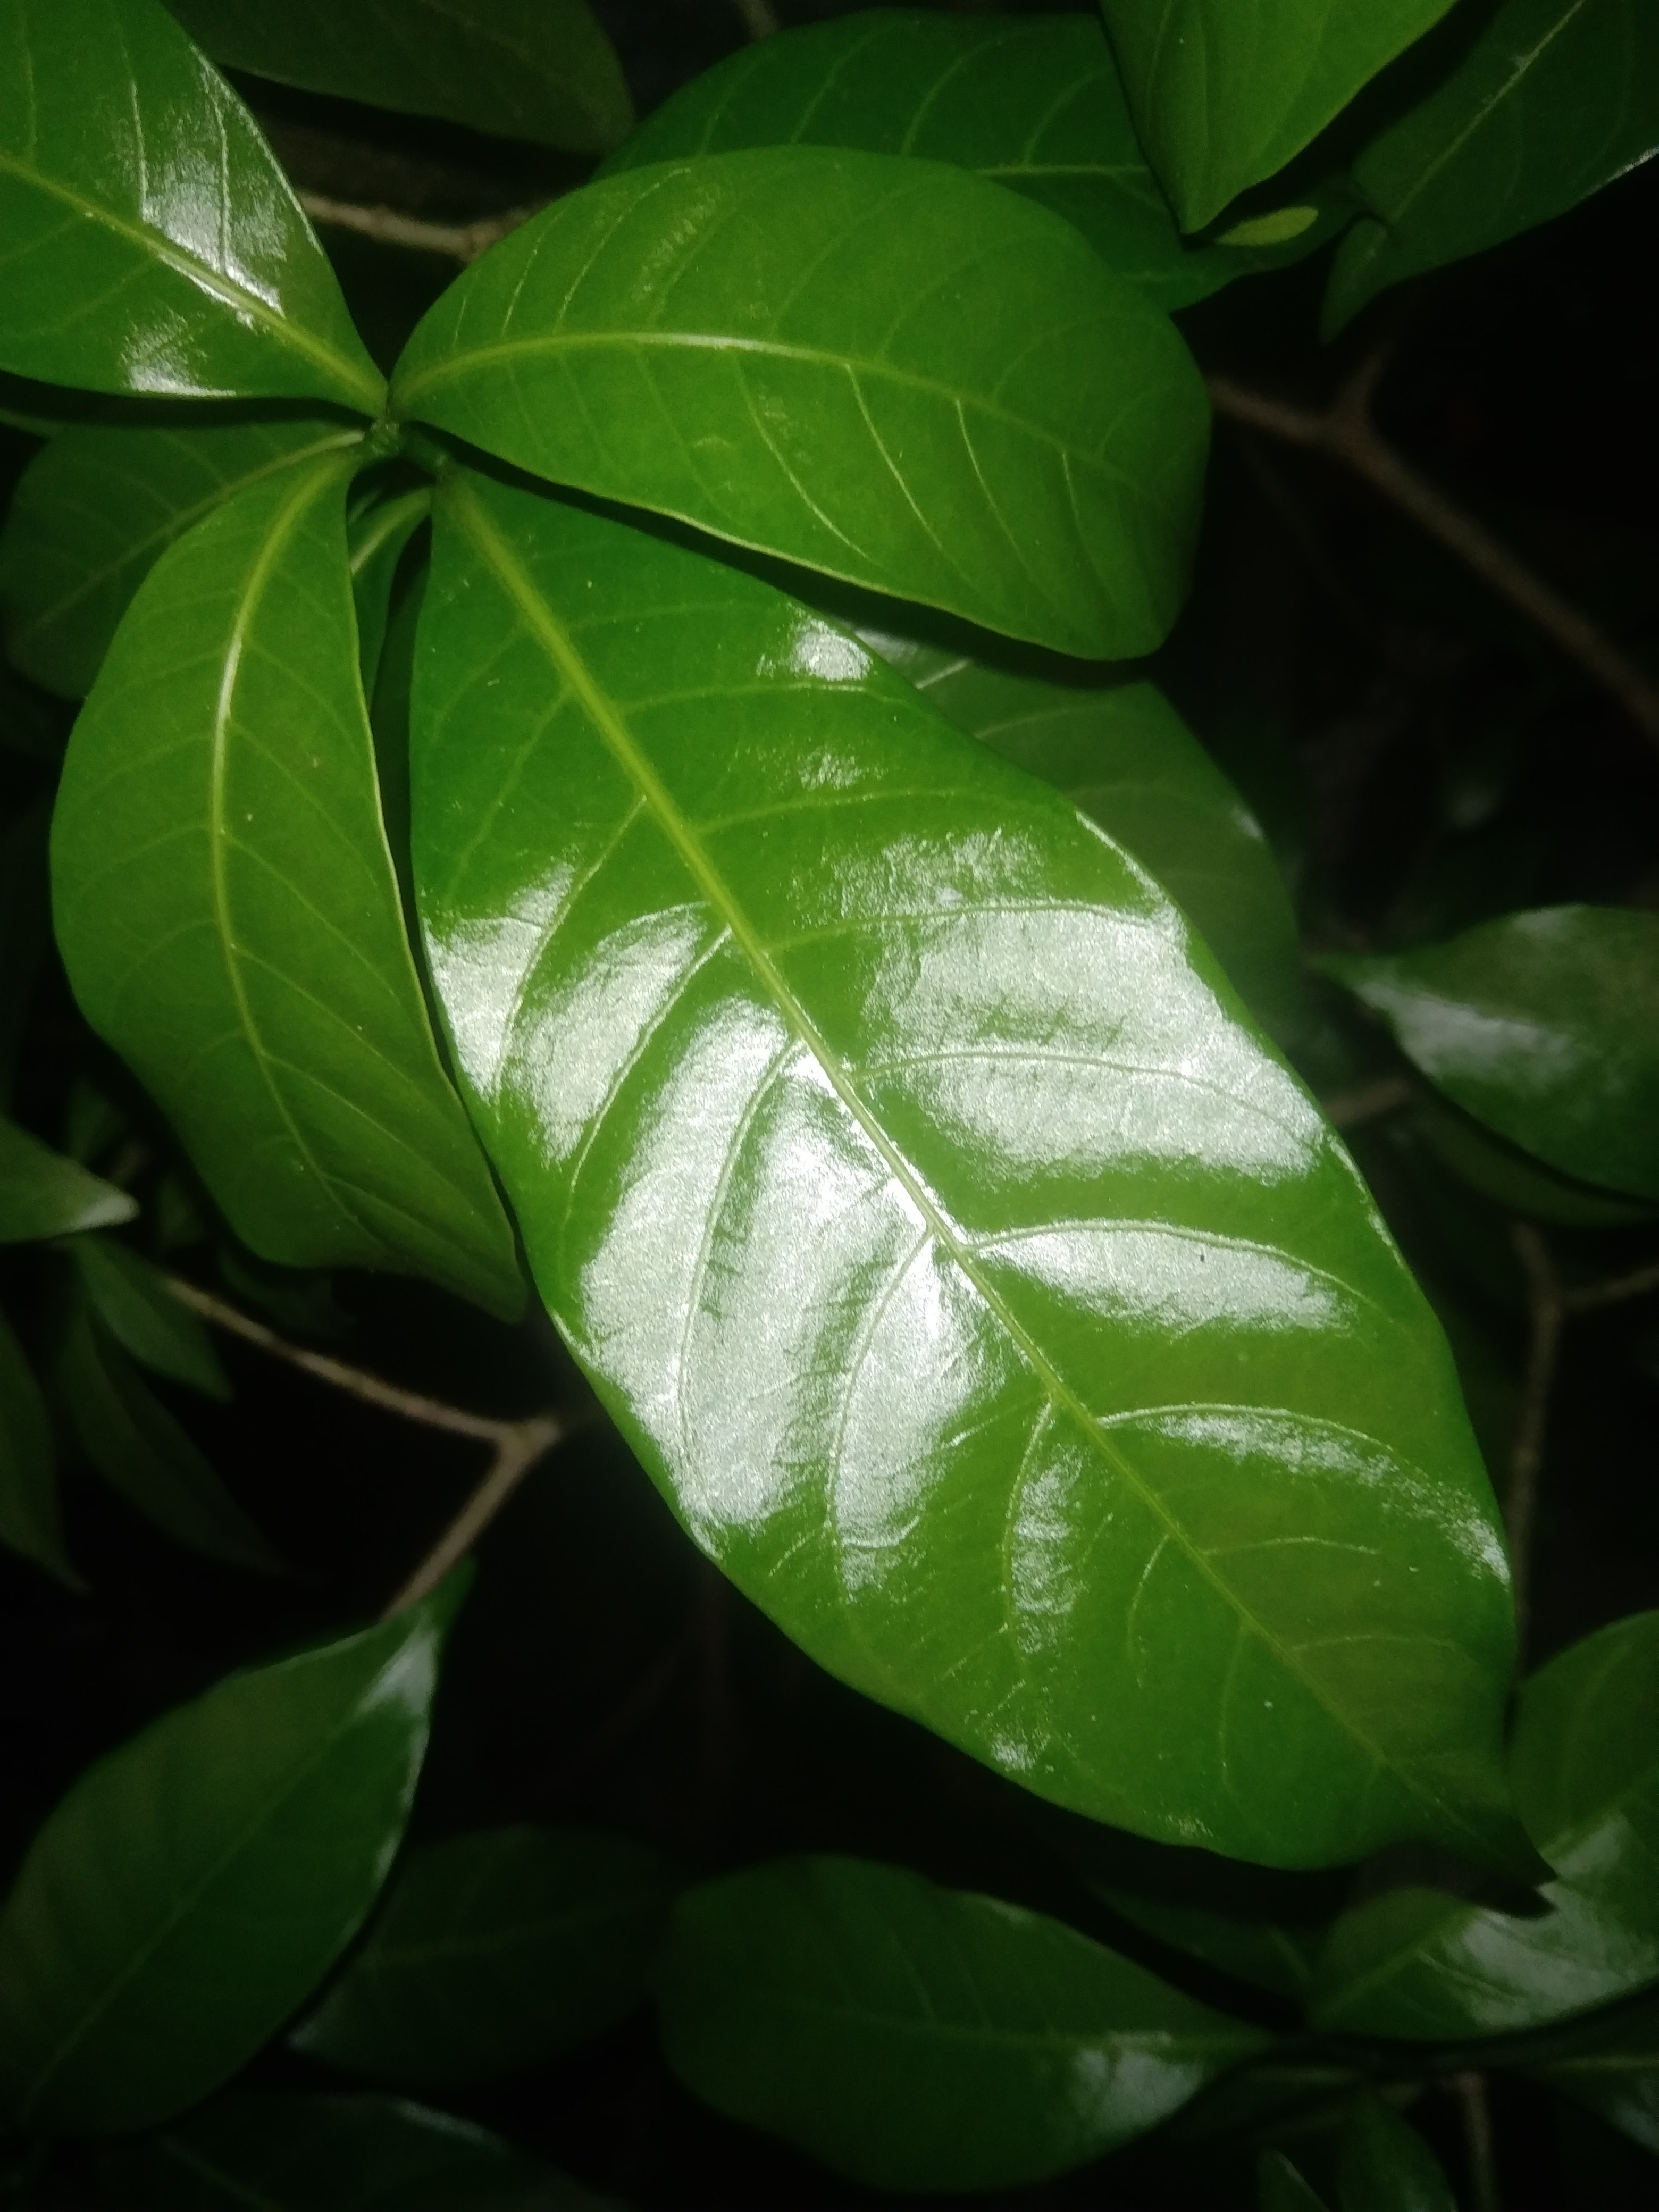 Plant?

togor
